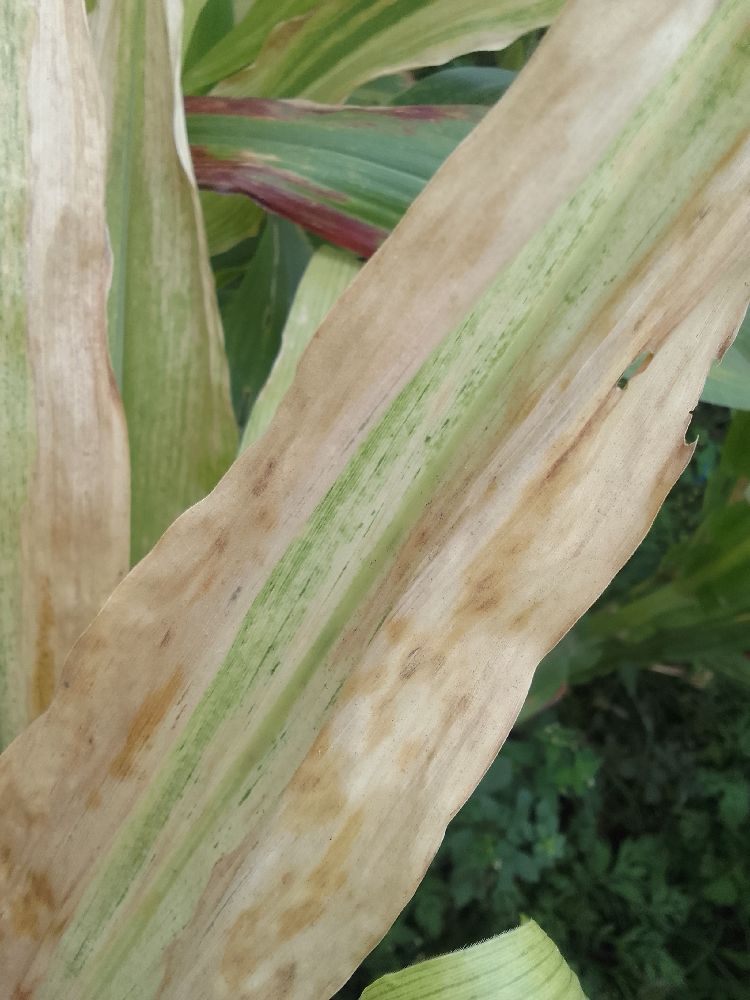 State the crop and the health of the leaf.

maize, maize lethal necrosis
